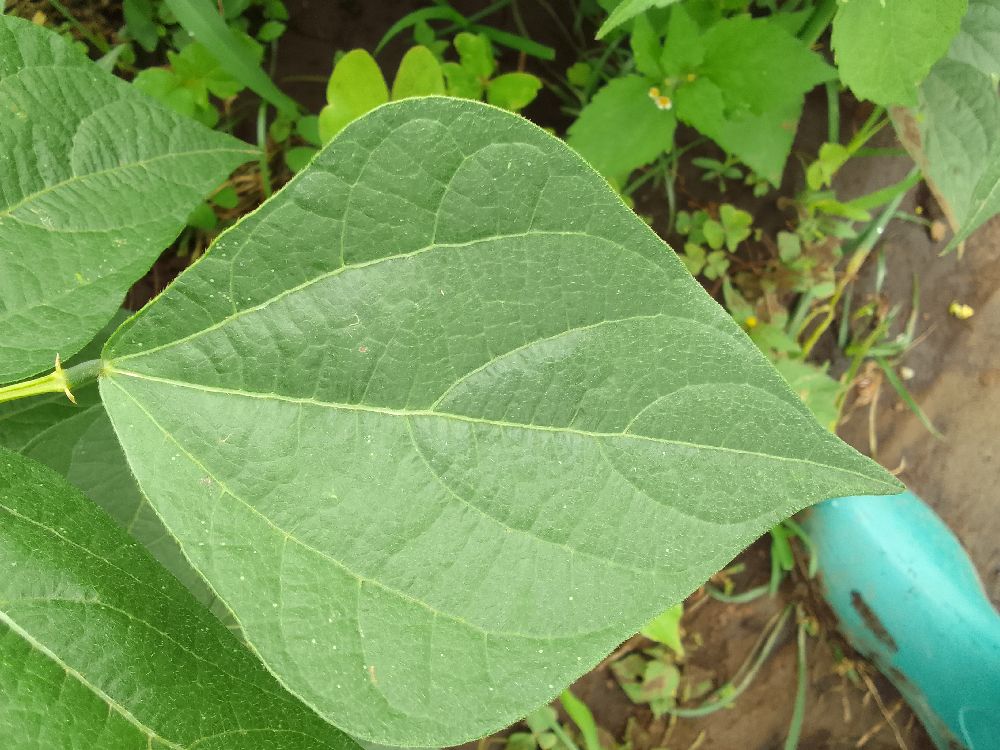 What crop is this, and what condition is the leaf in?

common bean, healthy
